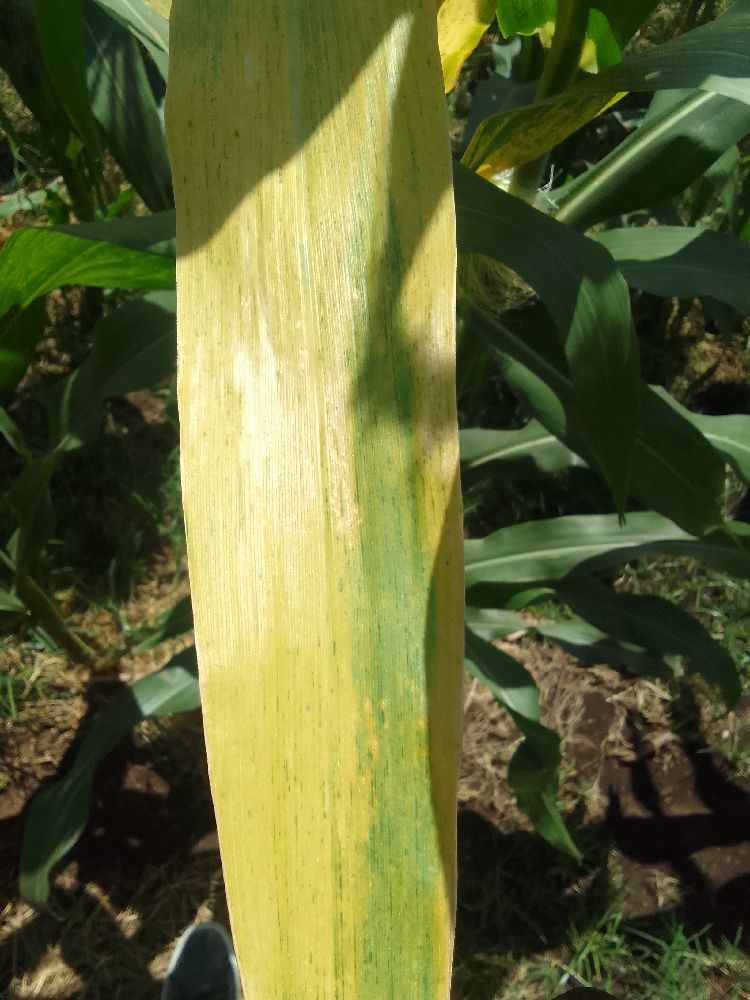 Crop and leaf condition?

maize, maize lethal necrosis
